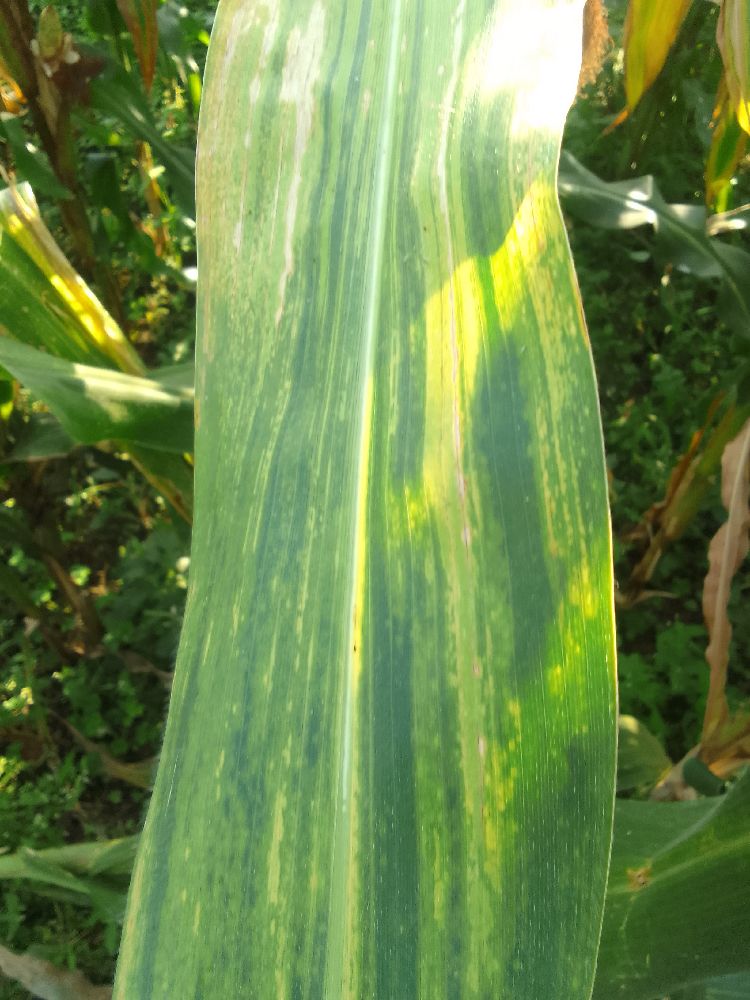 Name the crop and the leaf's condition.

maize, maize lethal necrosis
